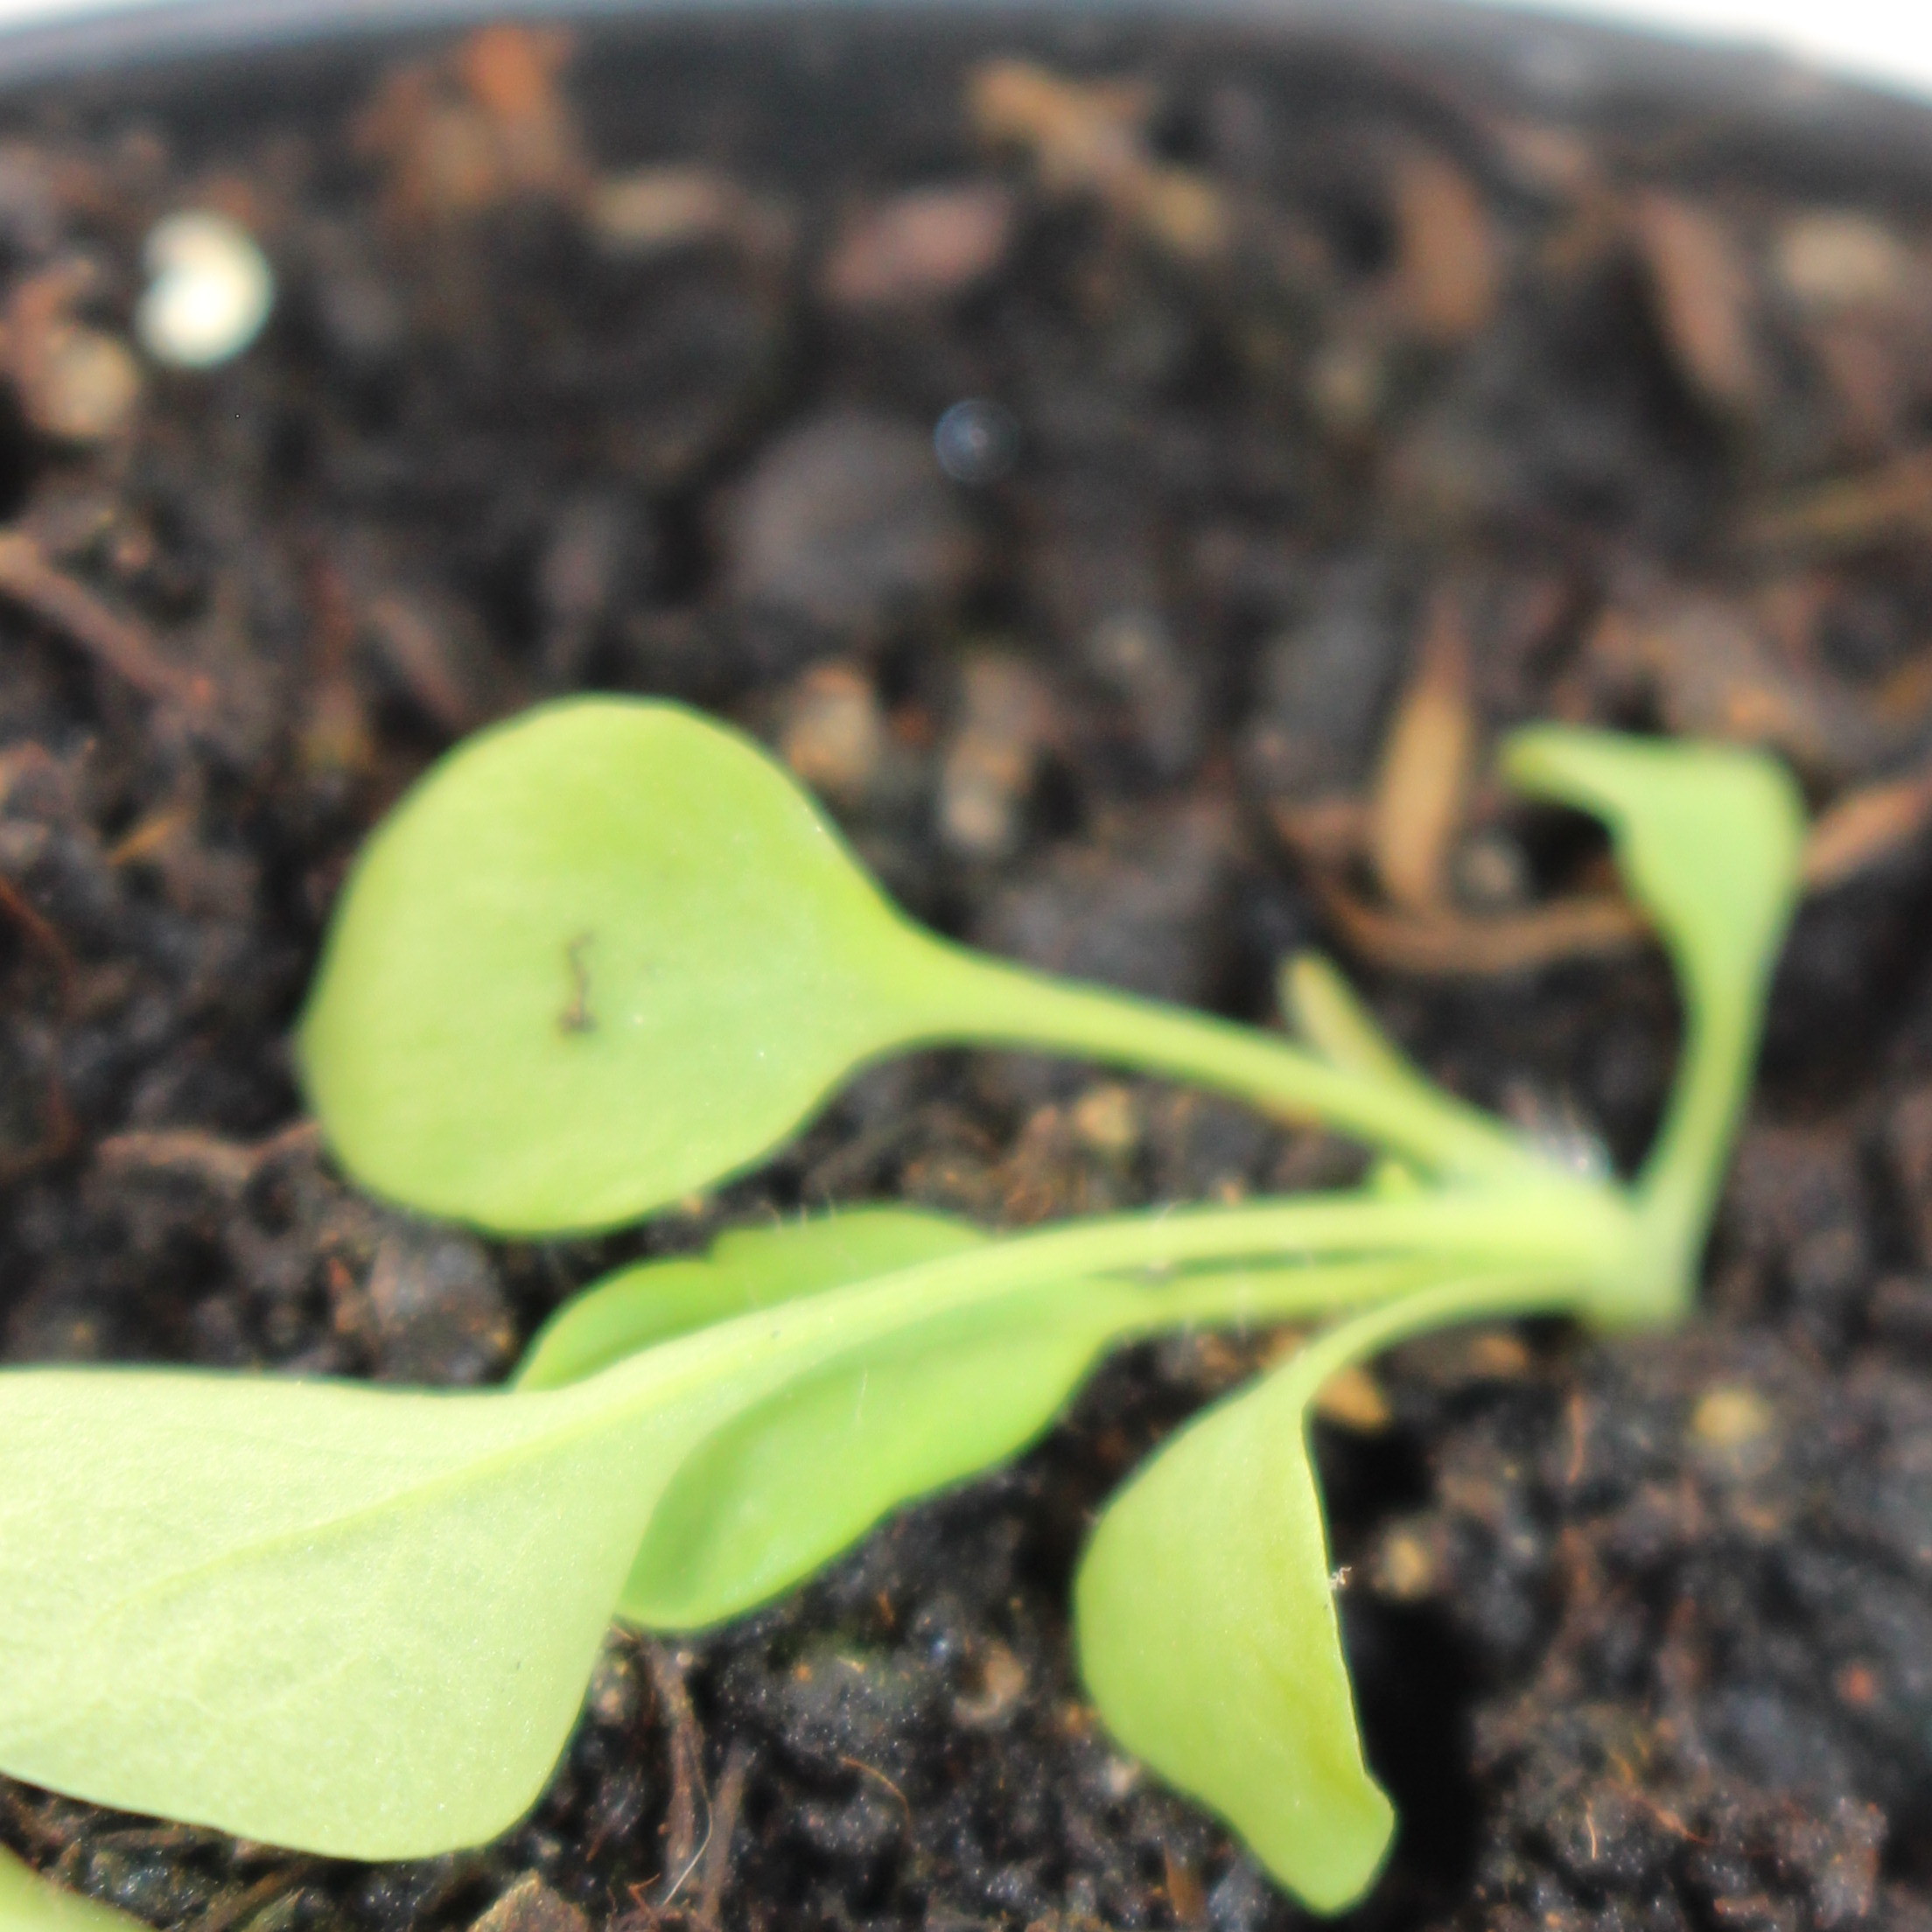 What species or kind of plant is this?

Papaver rhoeas
